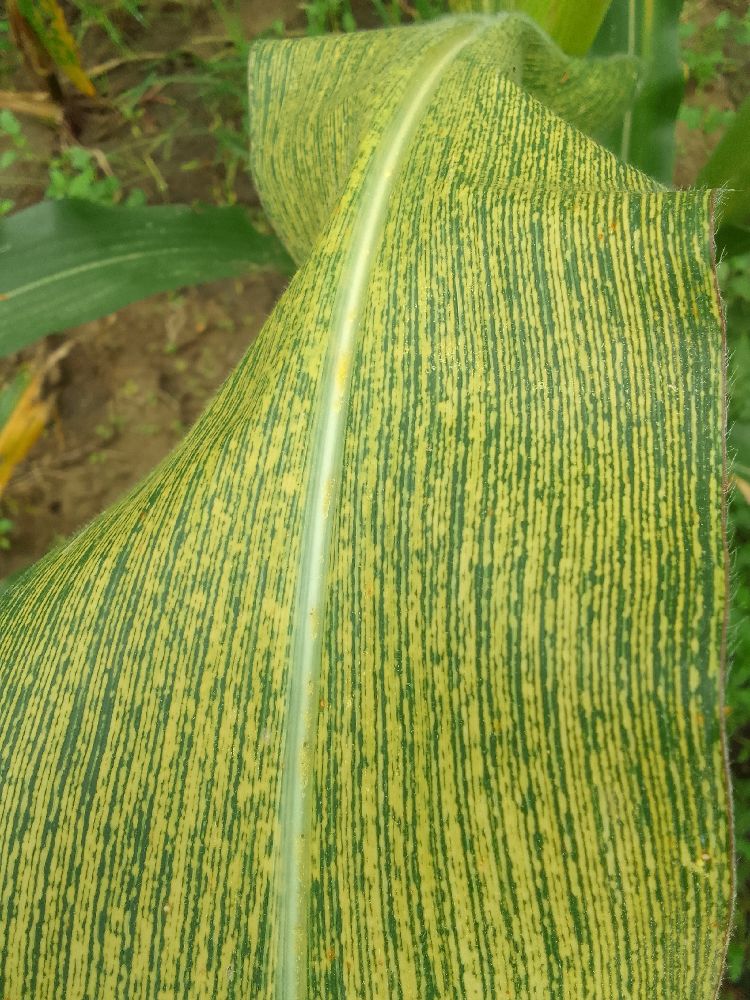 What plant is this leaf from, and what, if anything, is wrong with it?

maize, maize streak virus
